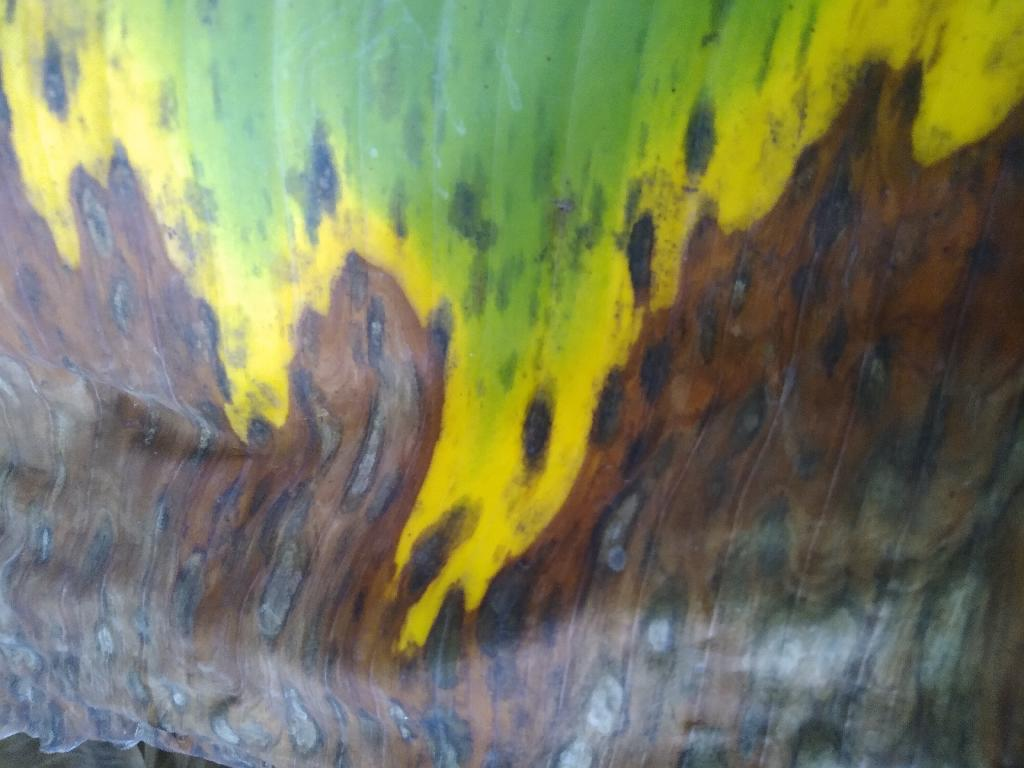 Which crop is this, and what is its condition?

banana, black sigatoka
